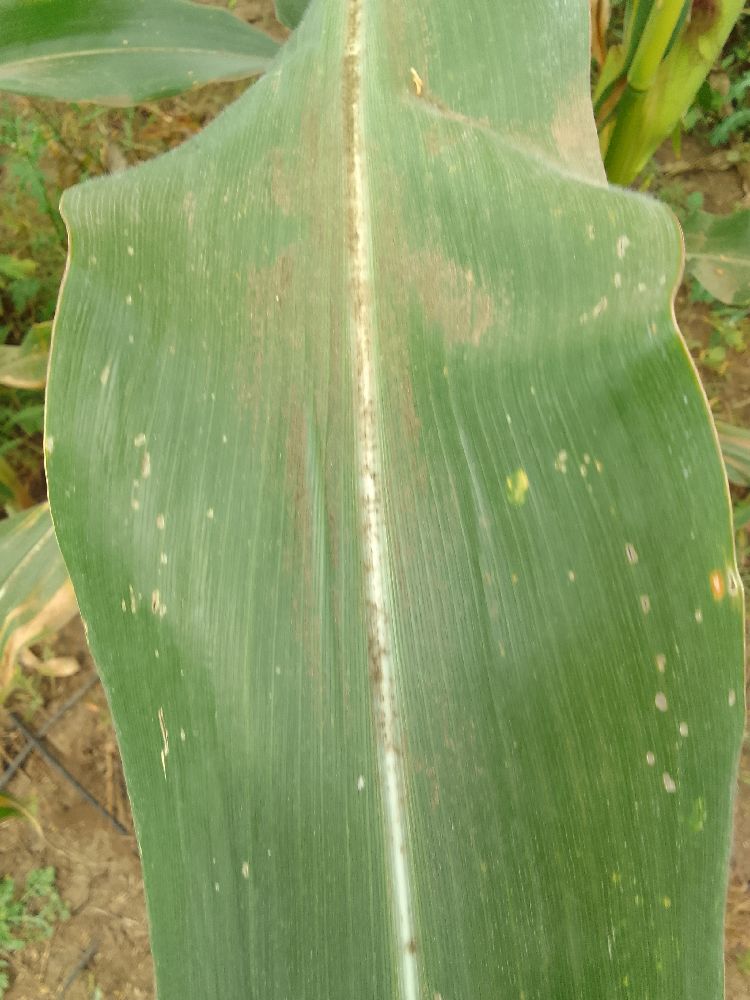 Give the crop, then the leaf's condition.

maize, healthy
